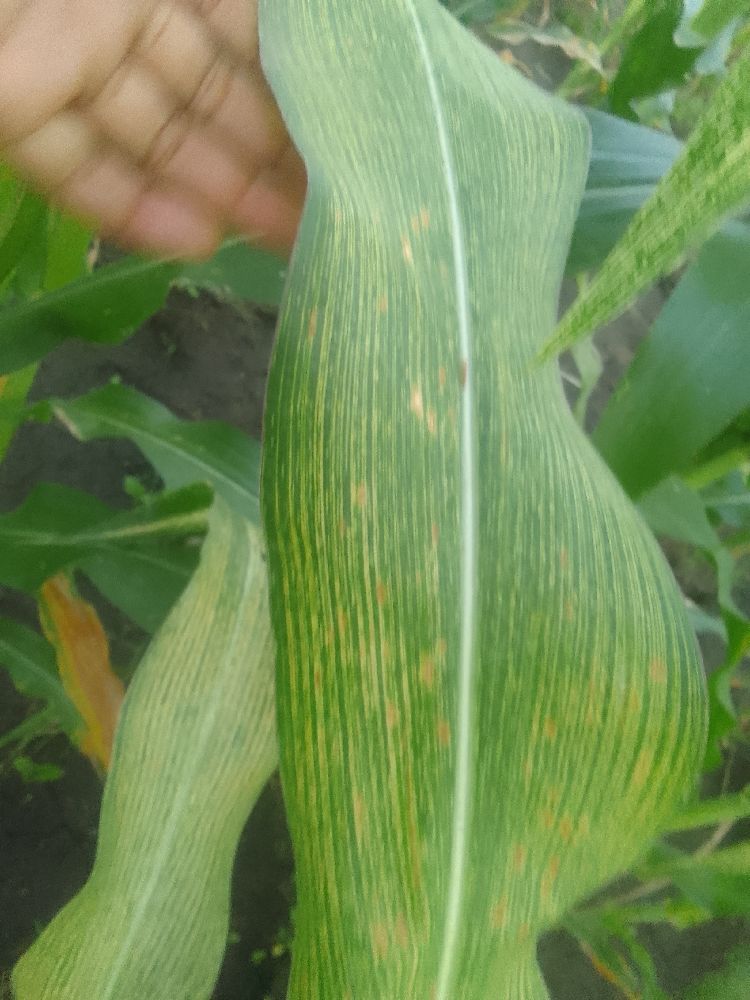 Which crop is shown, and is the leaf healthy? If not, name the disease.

maize, maize streak virus
